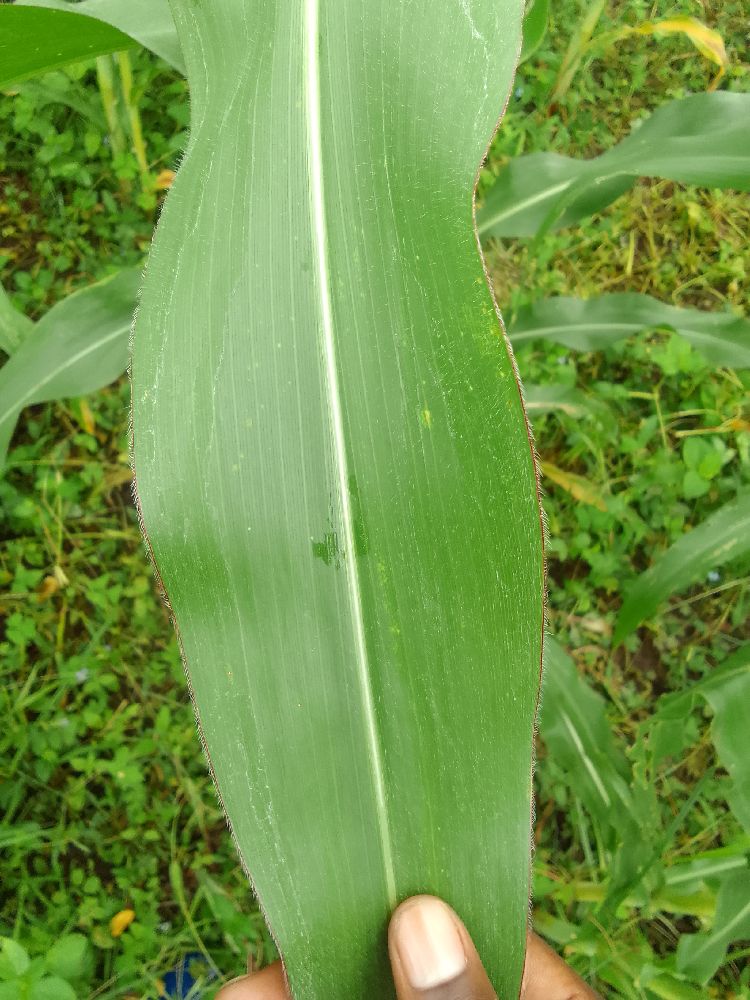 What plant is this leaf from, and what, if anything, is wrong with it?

maize, healthy
